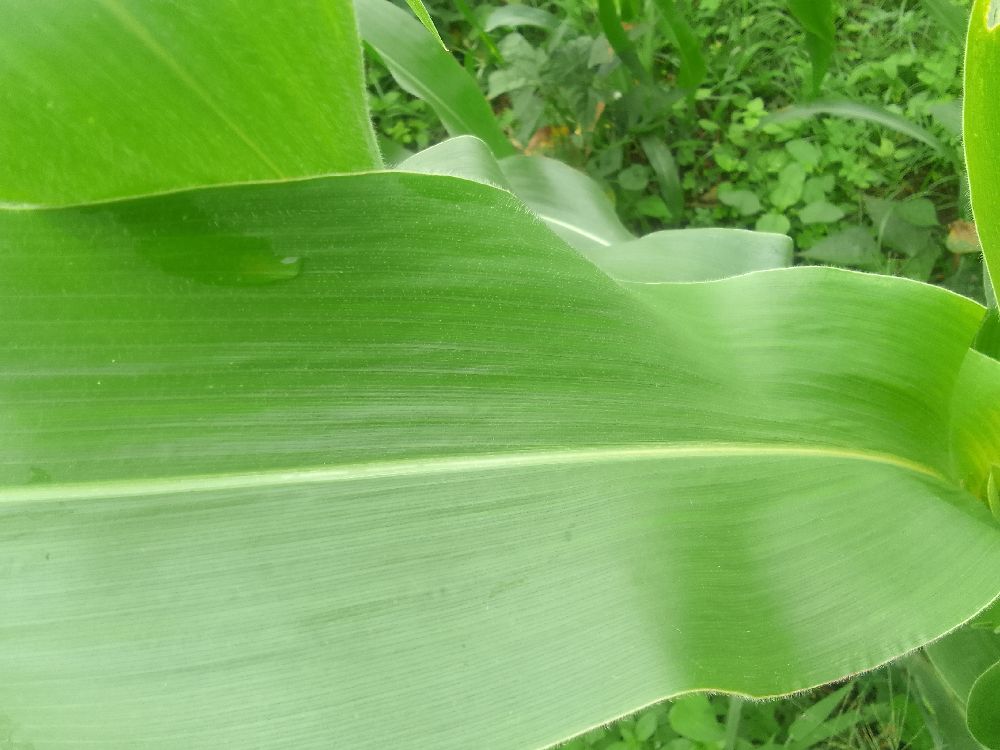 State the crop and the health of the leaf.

maize, healthy
